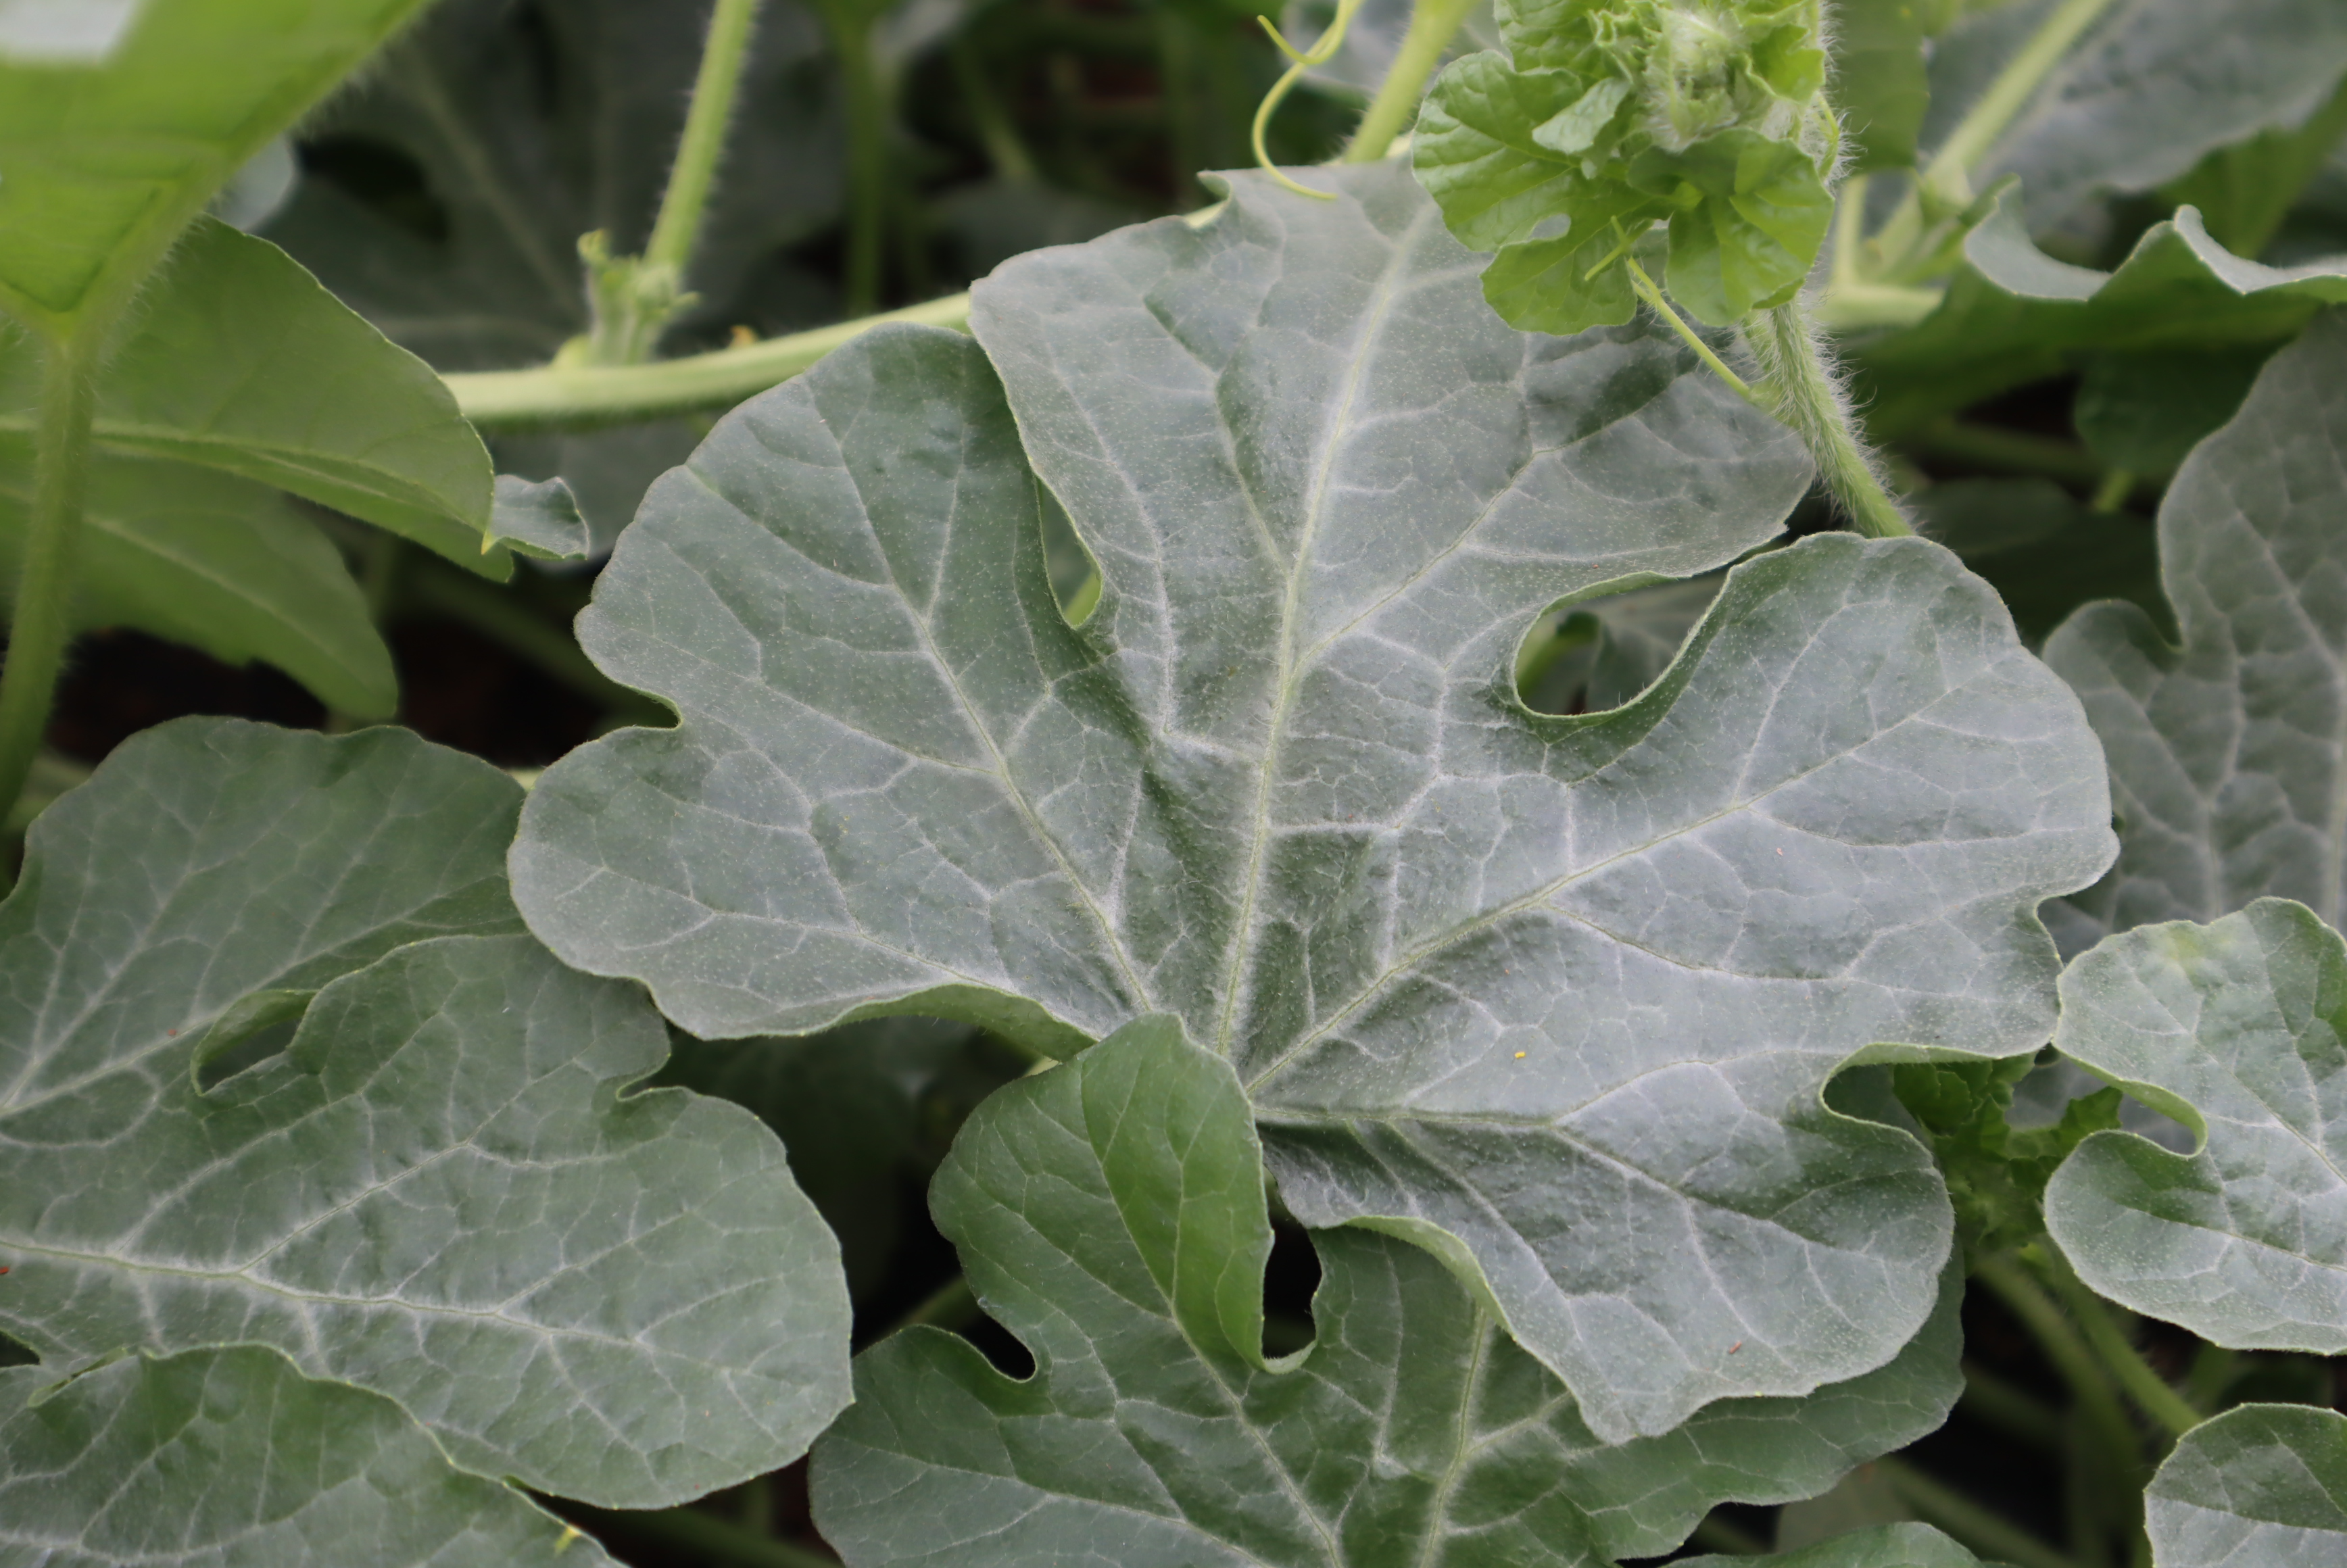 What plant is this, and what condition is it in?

watermelon, healthy
